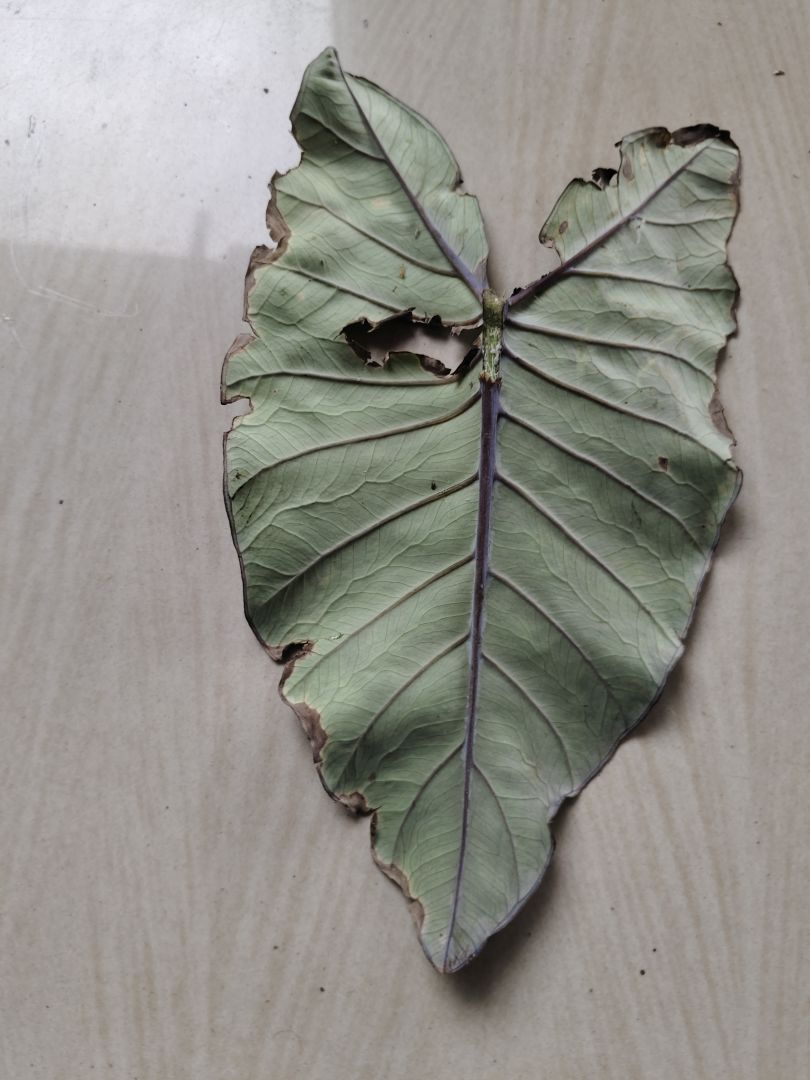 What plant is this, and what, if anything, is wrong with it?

taro, leaf blight
